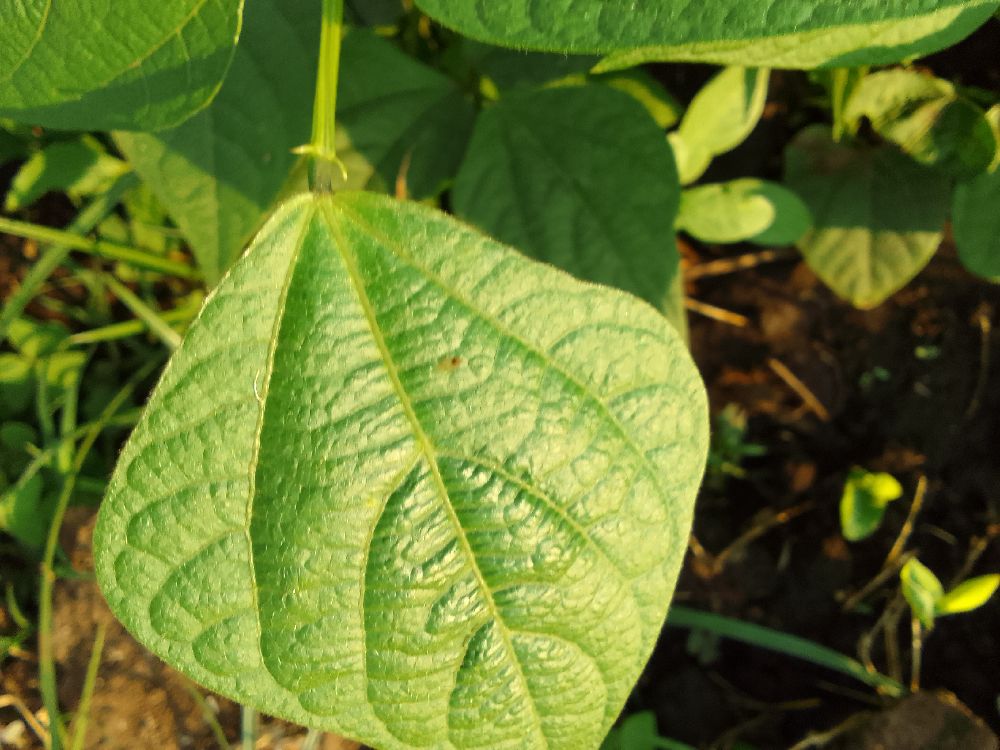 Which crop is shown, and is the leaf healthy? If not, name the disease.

common bean, healthy
